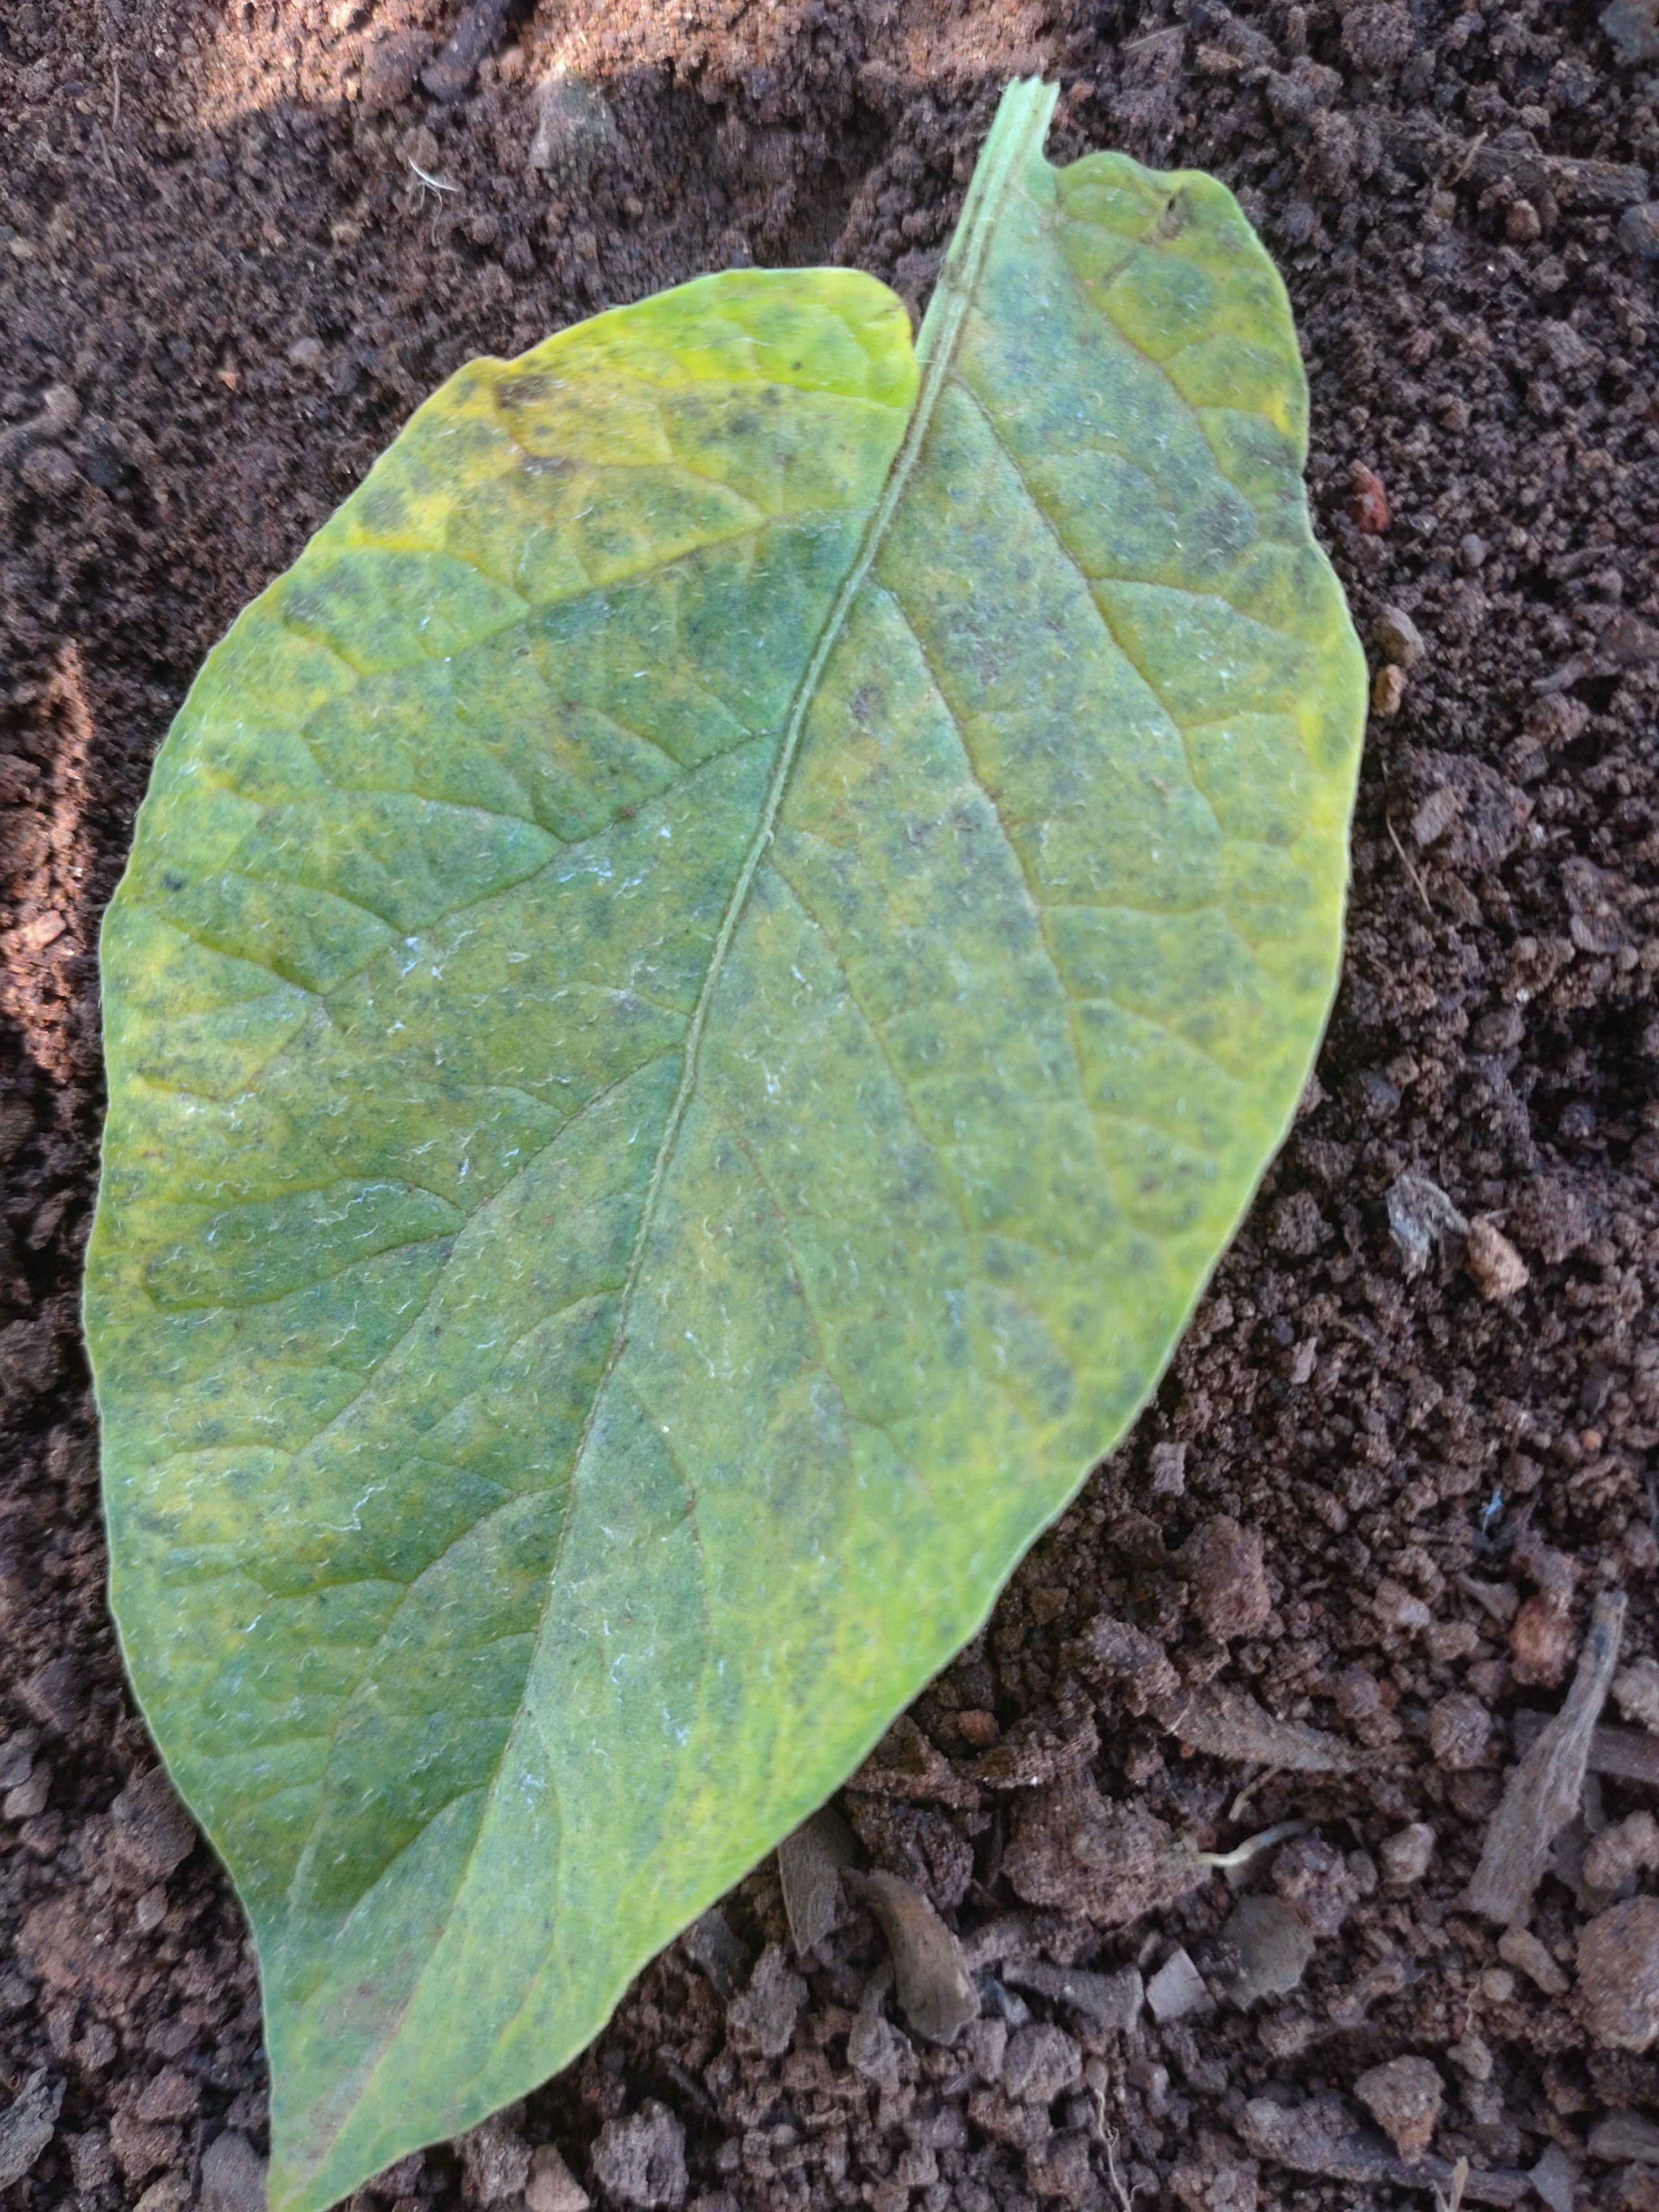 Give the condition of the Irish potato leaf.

late blight
